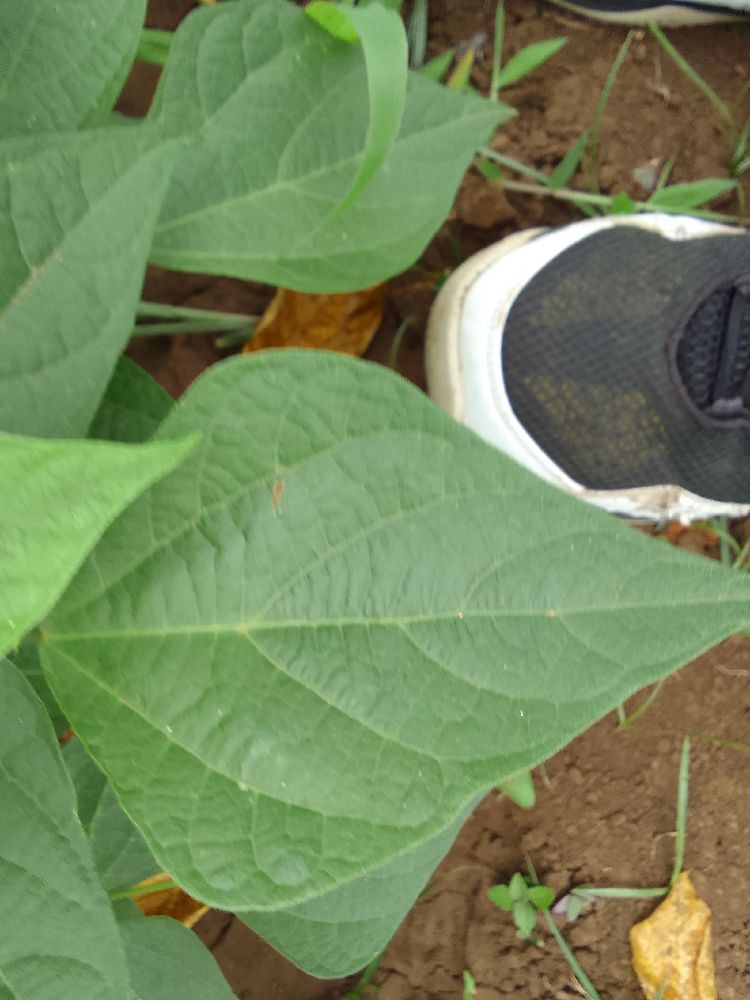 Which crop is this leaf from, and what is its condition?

common bean, healthy
